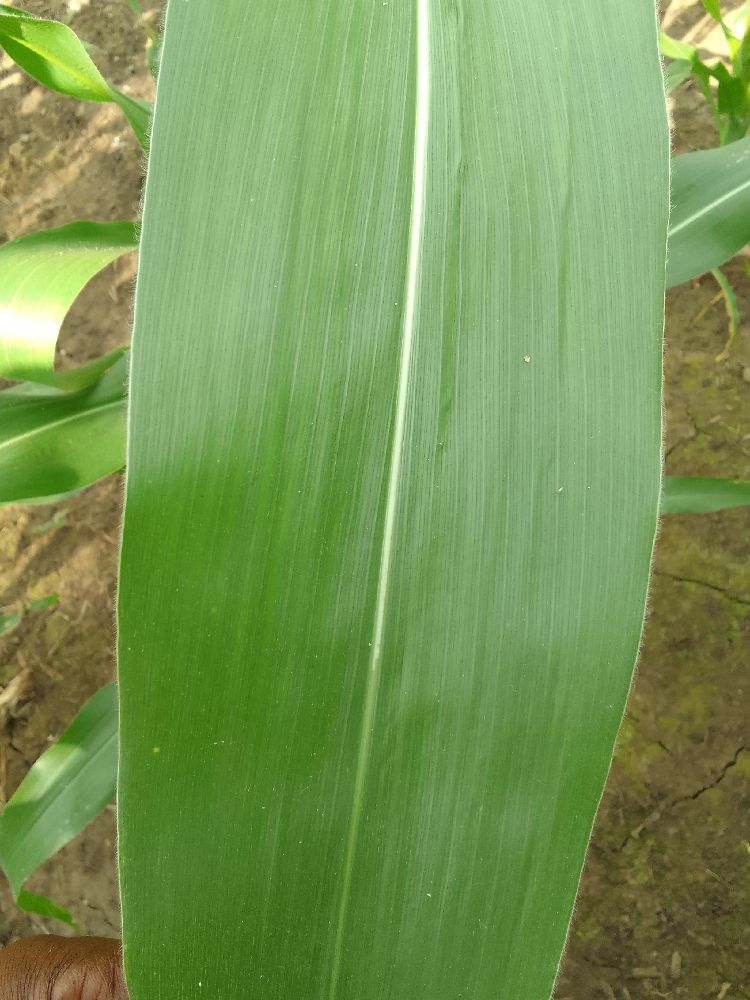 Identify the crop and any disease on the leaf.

maize, healthy
